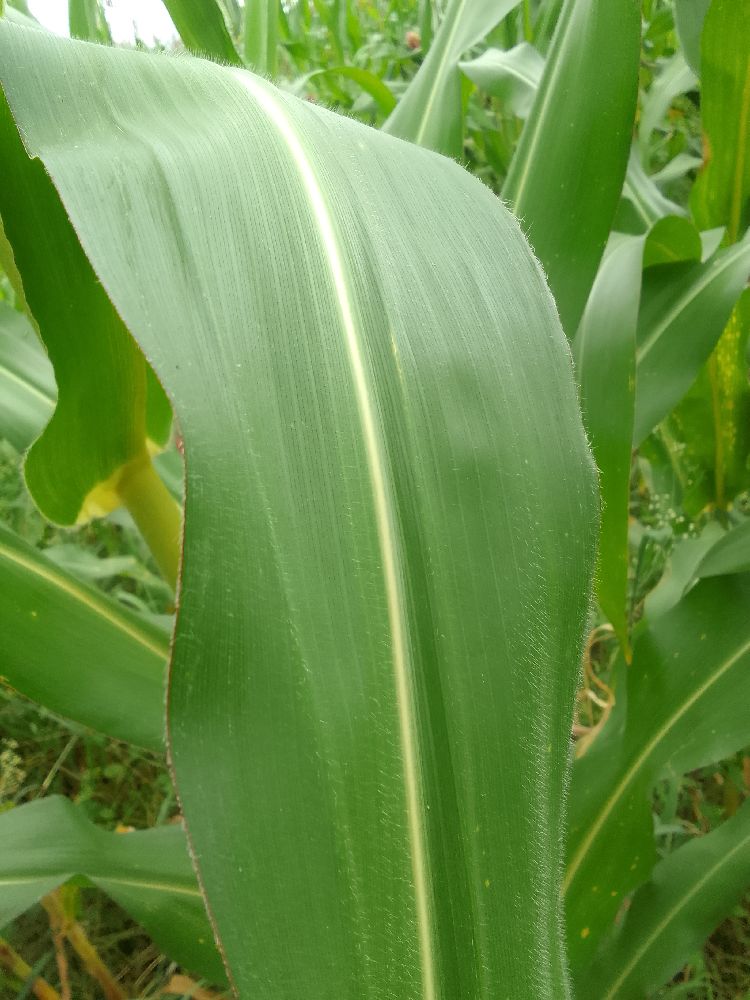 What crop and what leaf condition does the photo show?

maize, healthy
